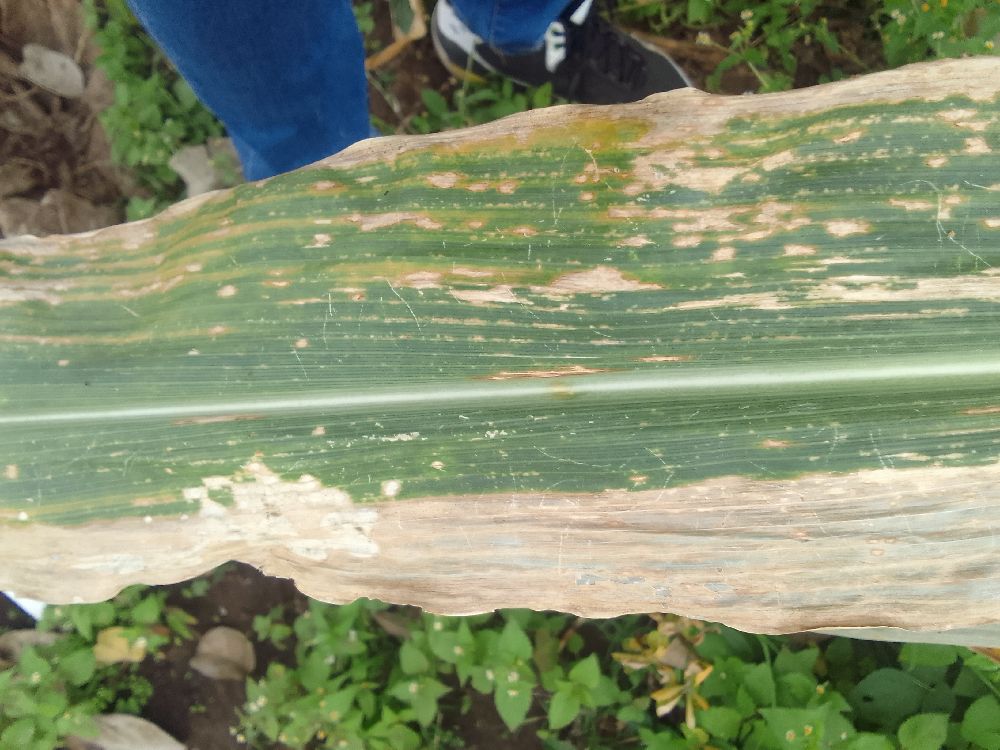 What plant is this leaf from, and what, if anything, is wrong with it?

maize, maize lethal necrosis
